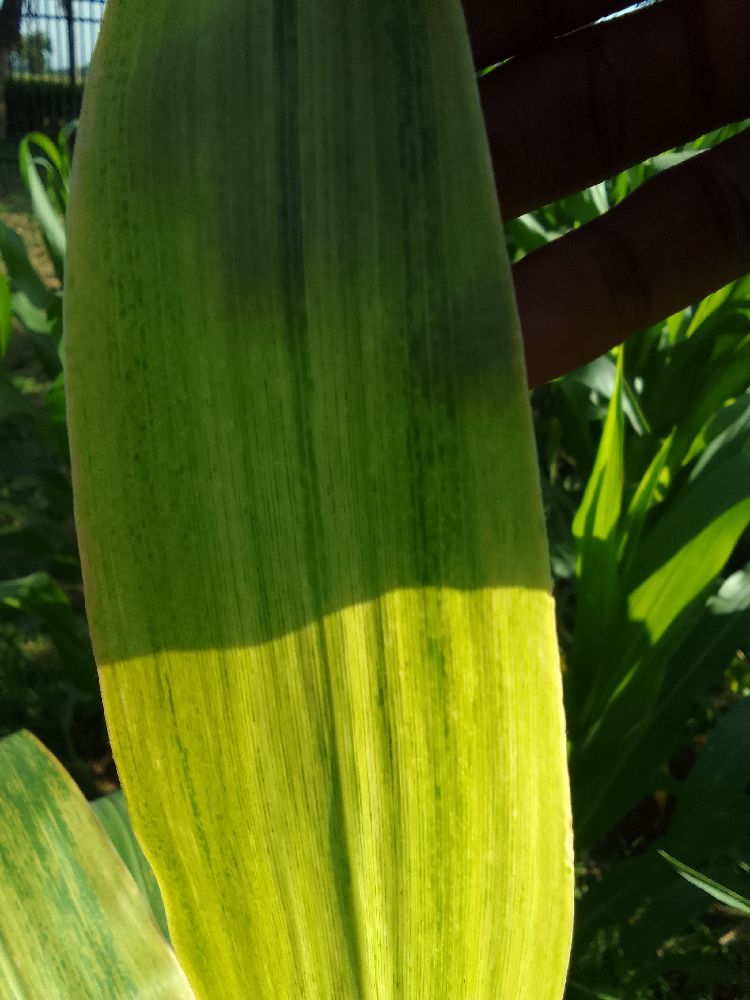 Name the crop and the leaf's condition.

maize, maize lethal necrosis
